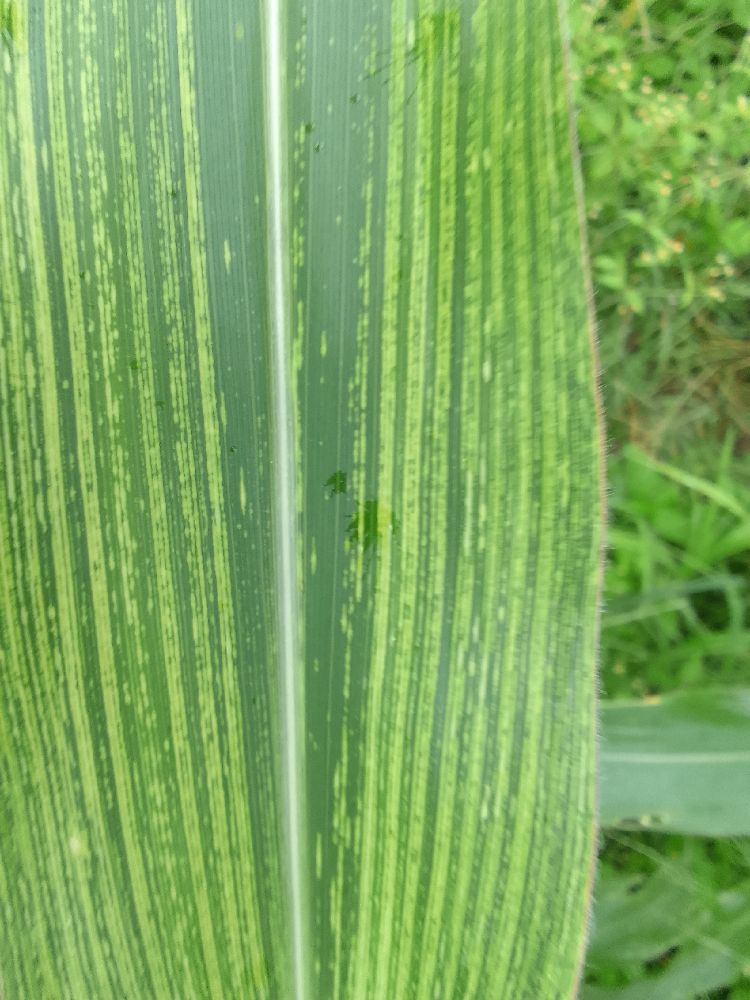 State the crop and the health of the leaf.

maize, maize streak virus
